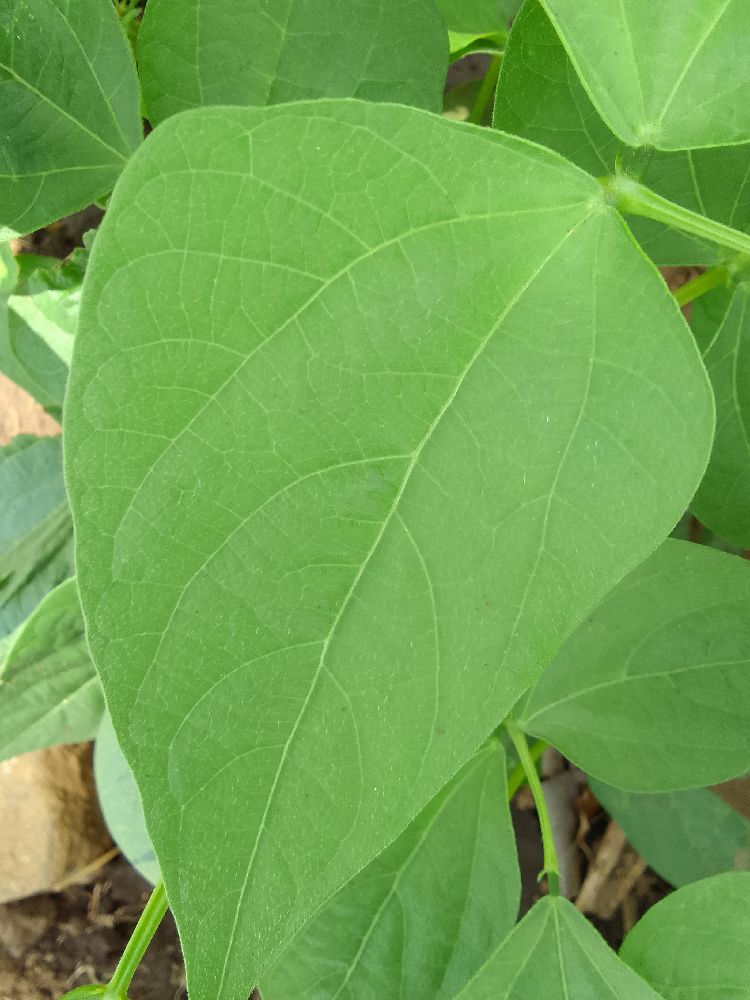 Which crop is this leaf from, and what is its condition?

common bean, healthy
